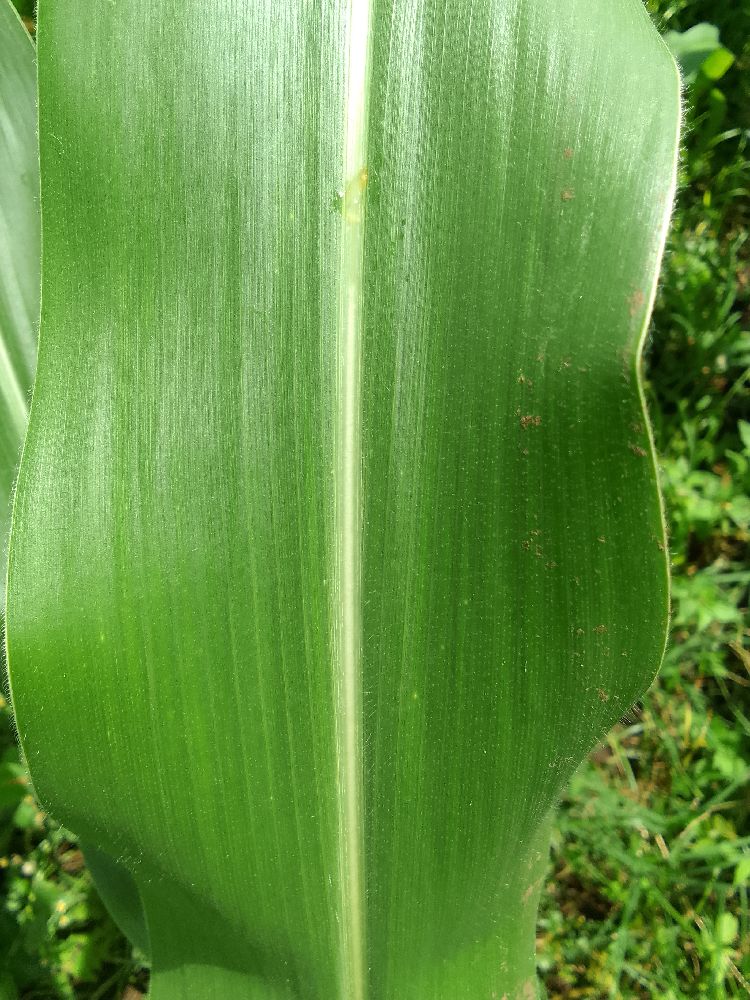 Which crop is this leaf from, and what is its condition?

maize, healthy
